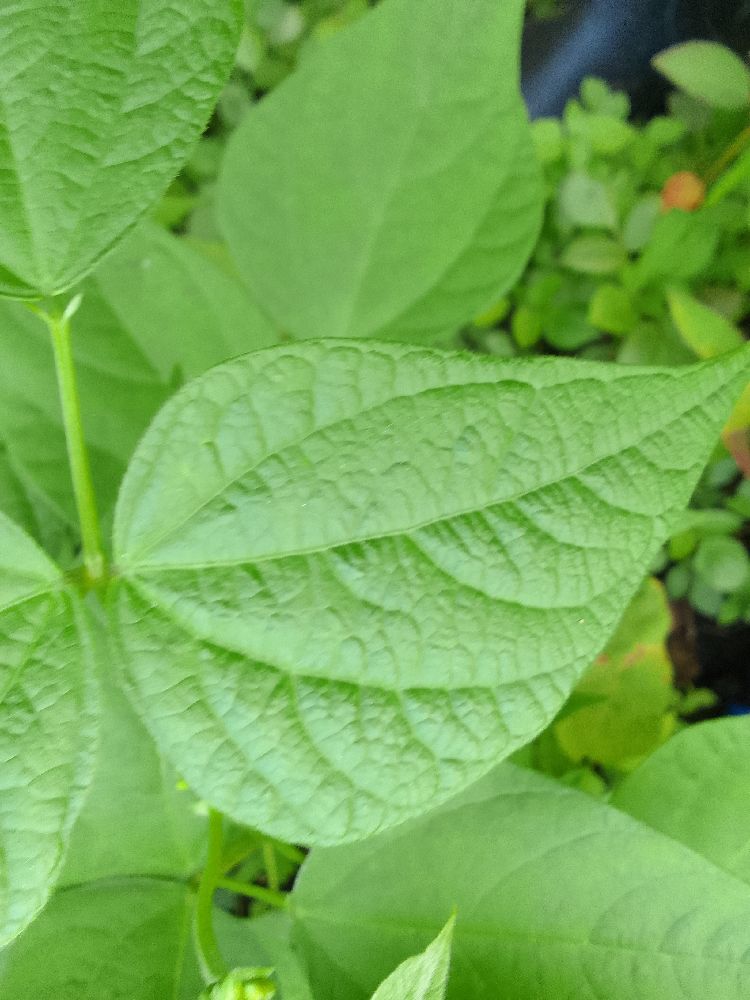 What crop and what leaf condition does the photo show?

common bean, healthy
